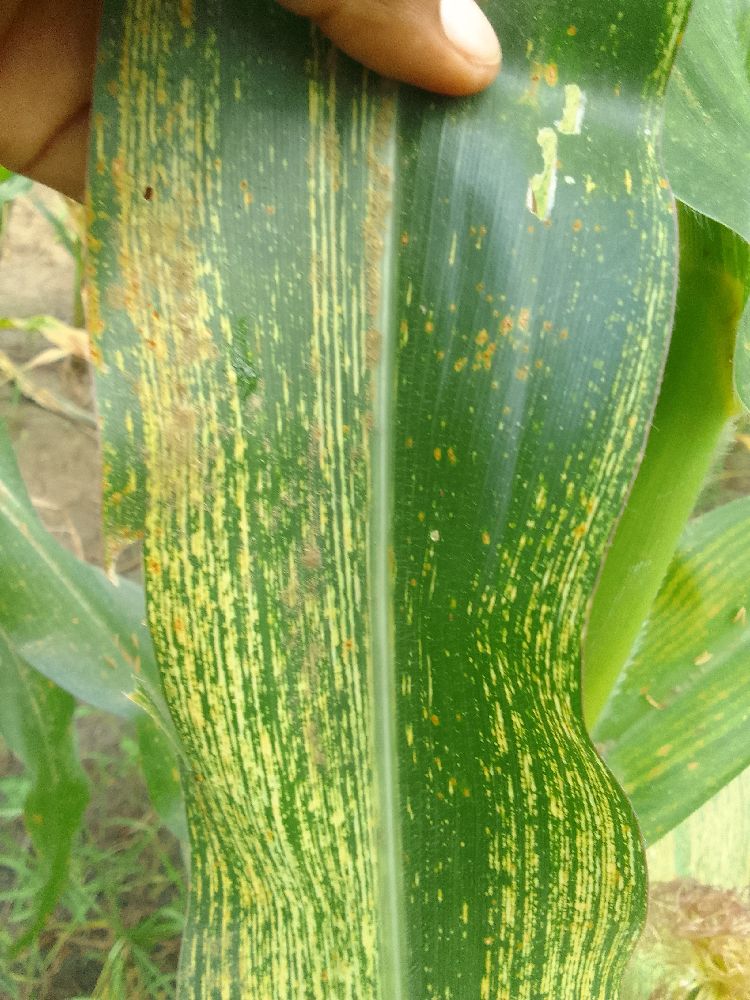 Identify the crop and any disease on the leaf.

maize, maize streak virus
